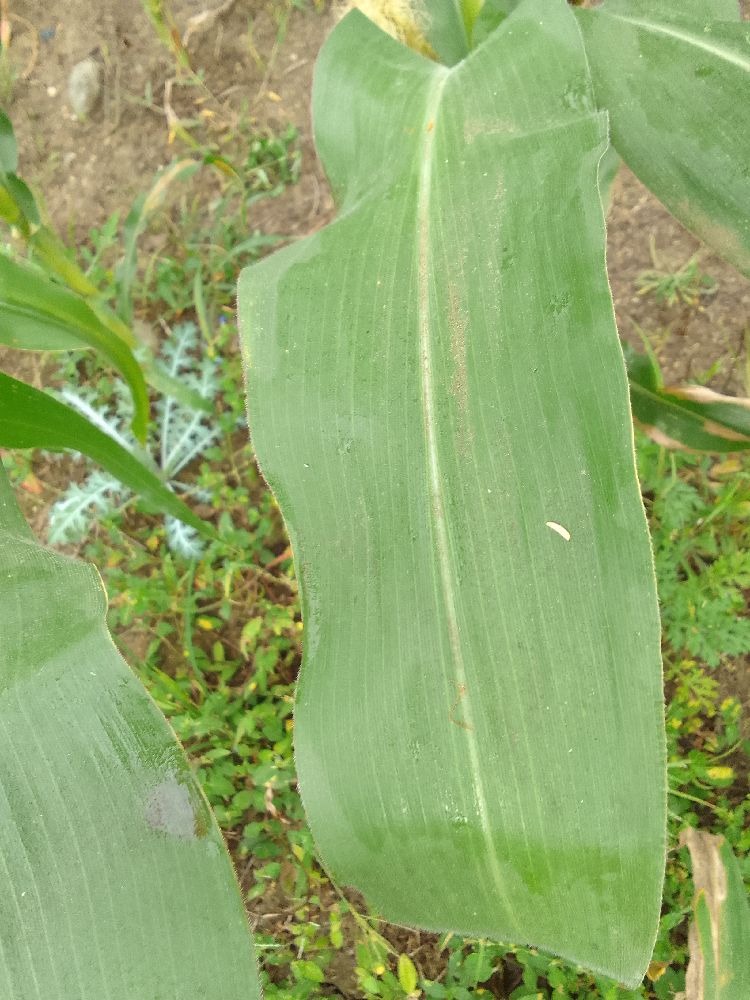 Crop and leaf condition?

maize, healthy
